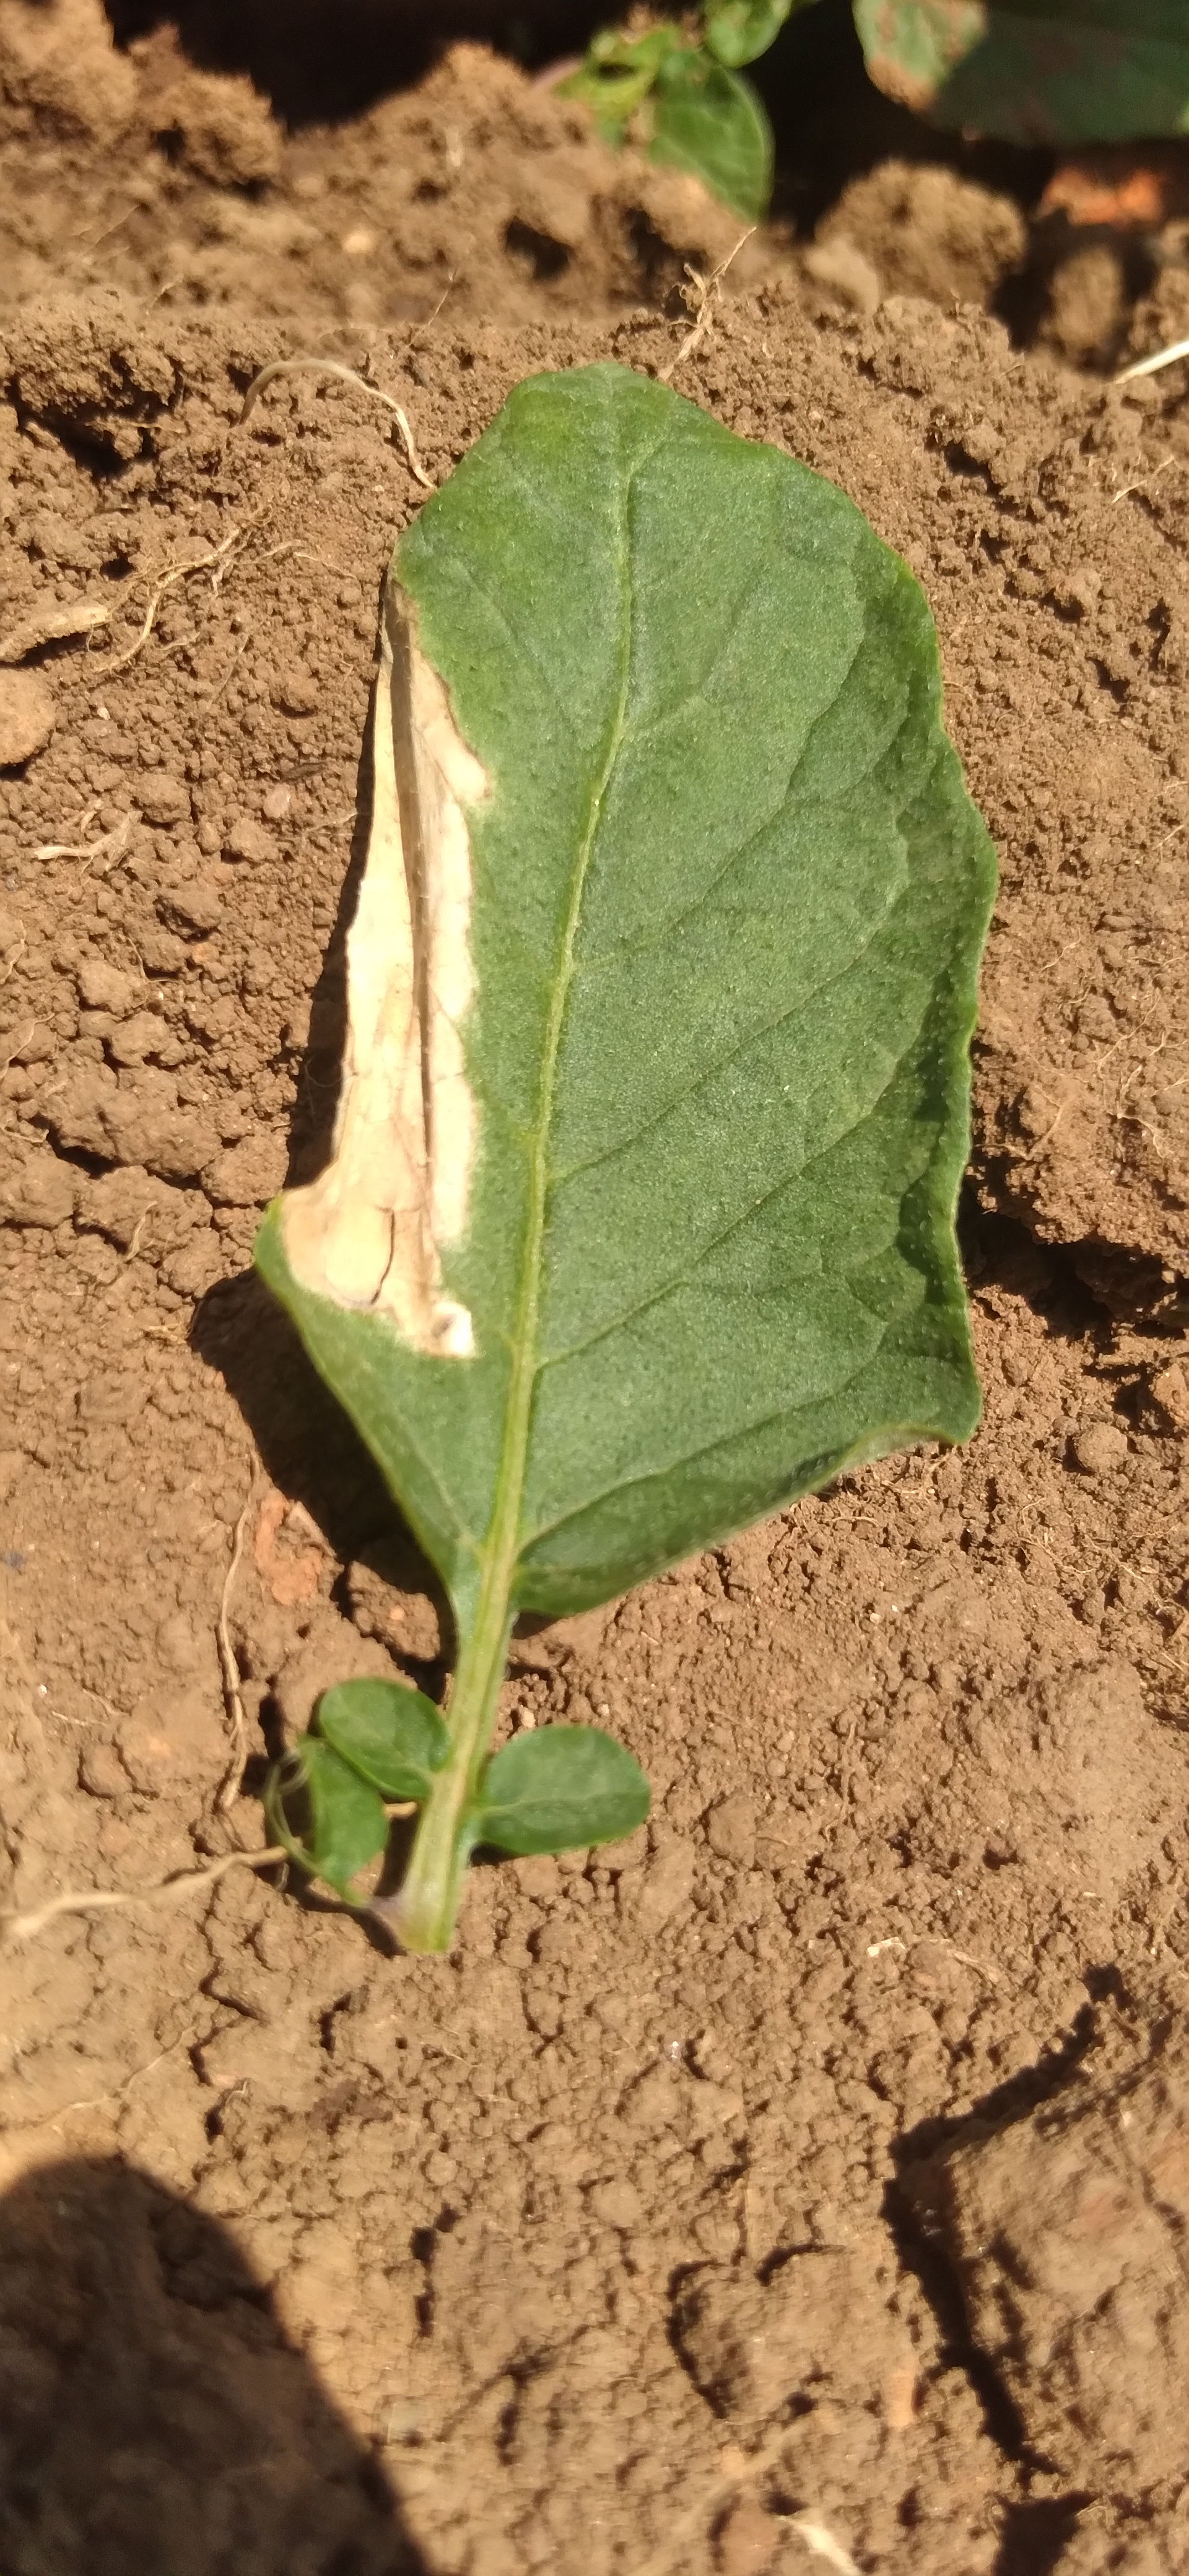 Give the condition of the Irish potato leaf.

early blight
